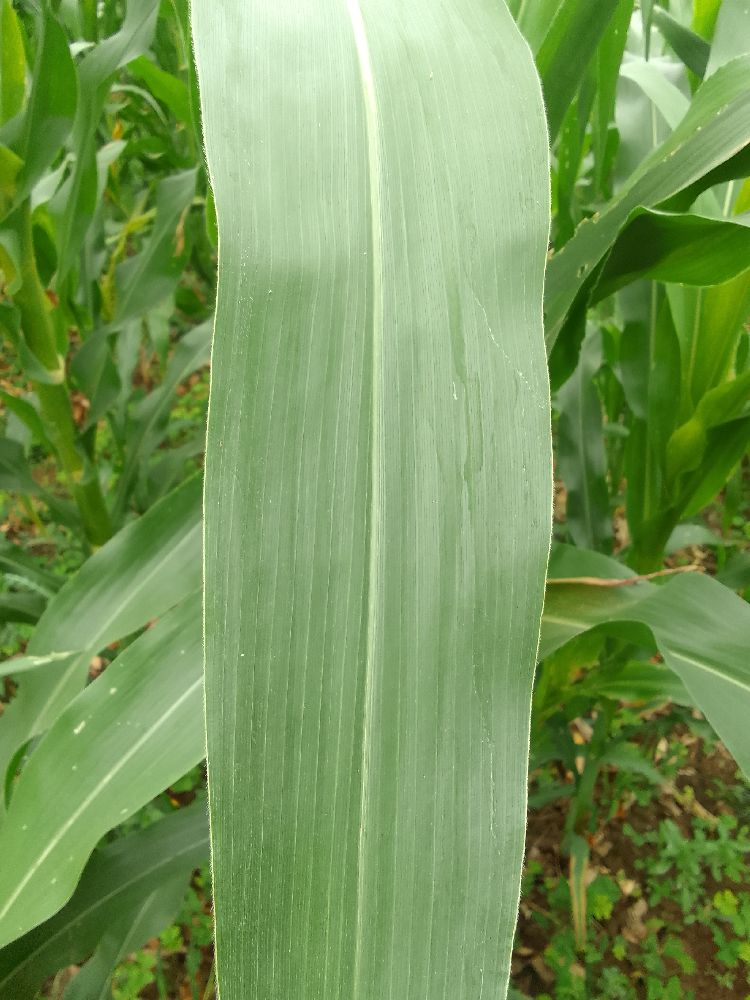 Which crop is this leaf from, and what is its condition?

maize, healthy
